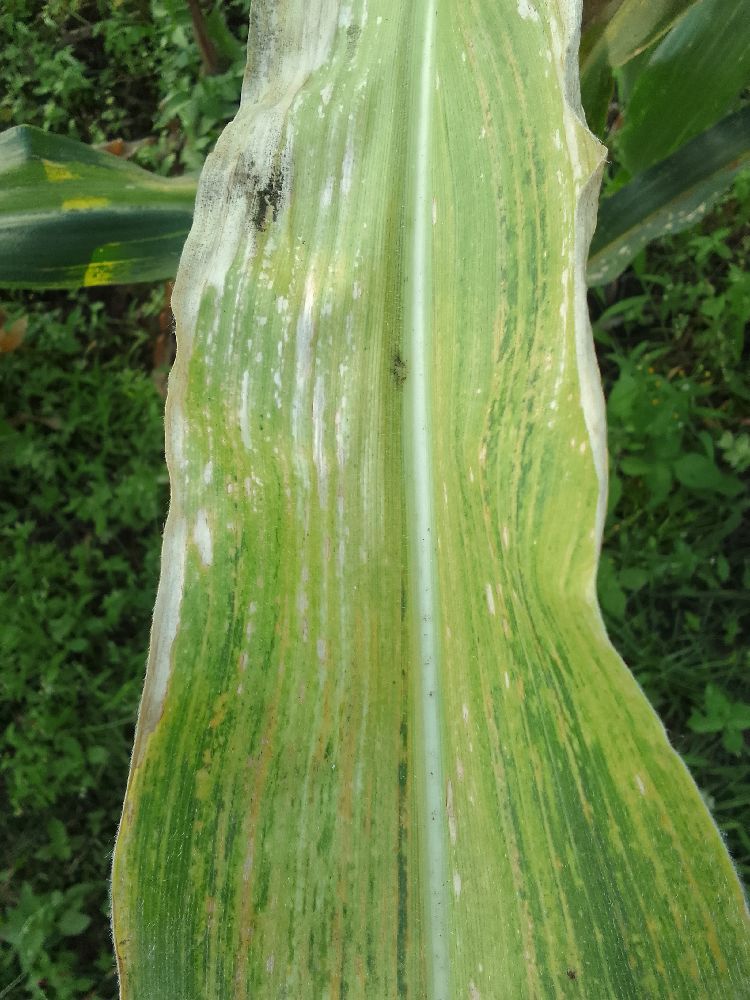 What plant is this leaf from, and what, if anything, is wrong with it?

maize, maize lethal necrosis
